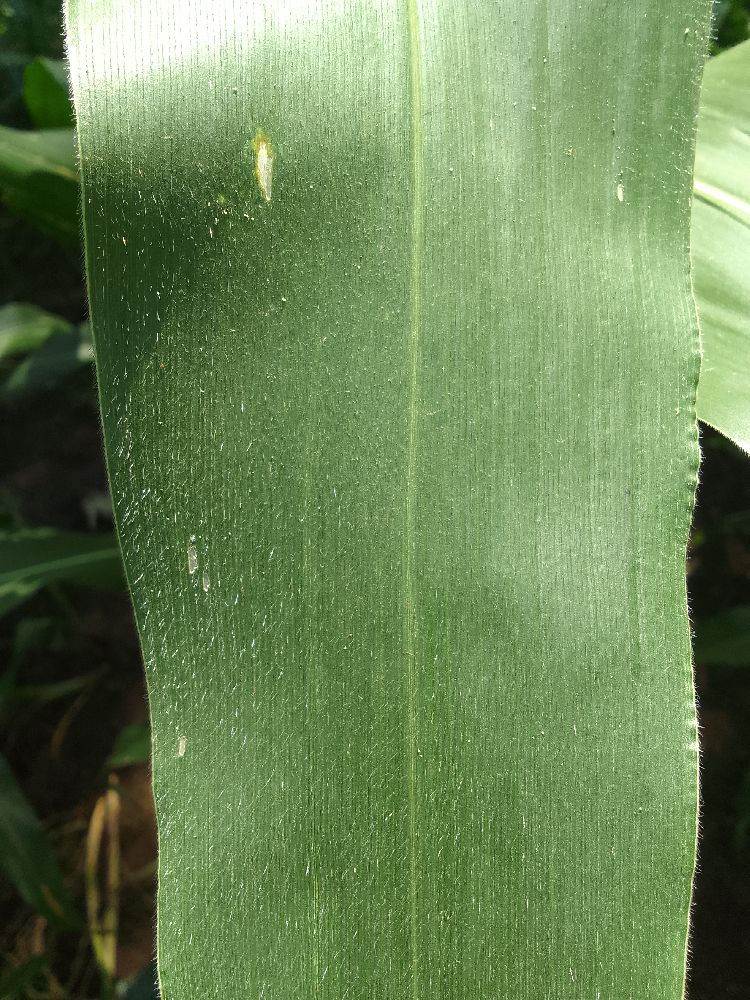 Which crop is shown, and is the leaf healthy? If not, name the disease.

maize, healthy
